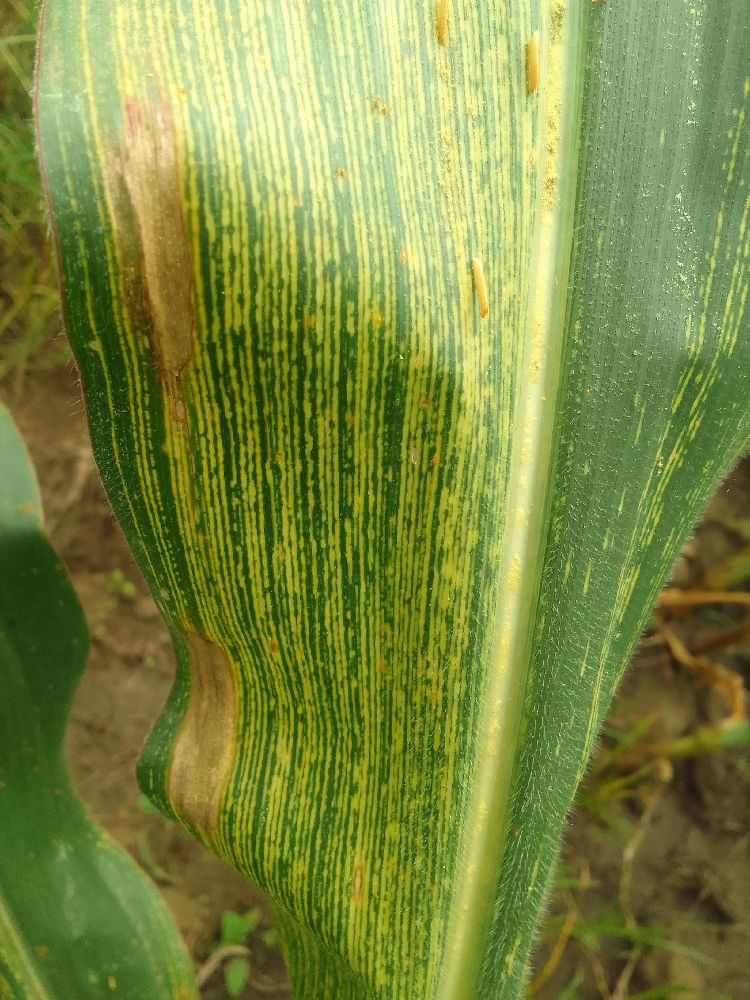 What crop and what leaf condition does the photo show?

maize, maize streak virus
